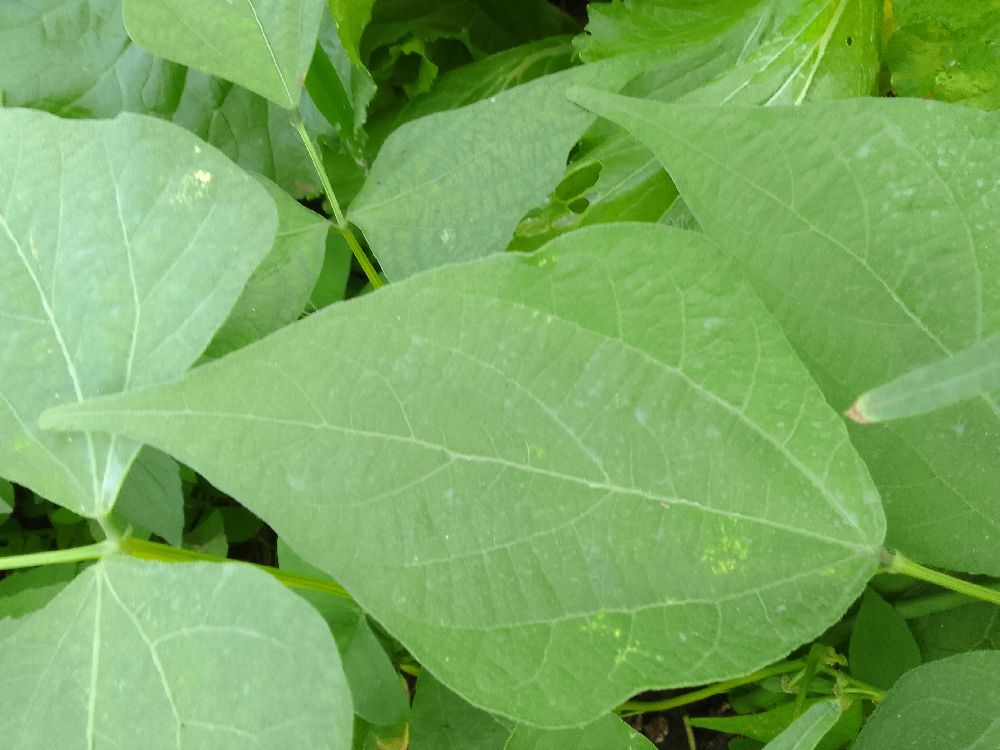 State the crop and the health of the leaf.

common bean, healthy
